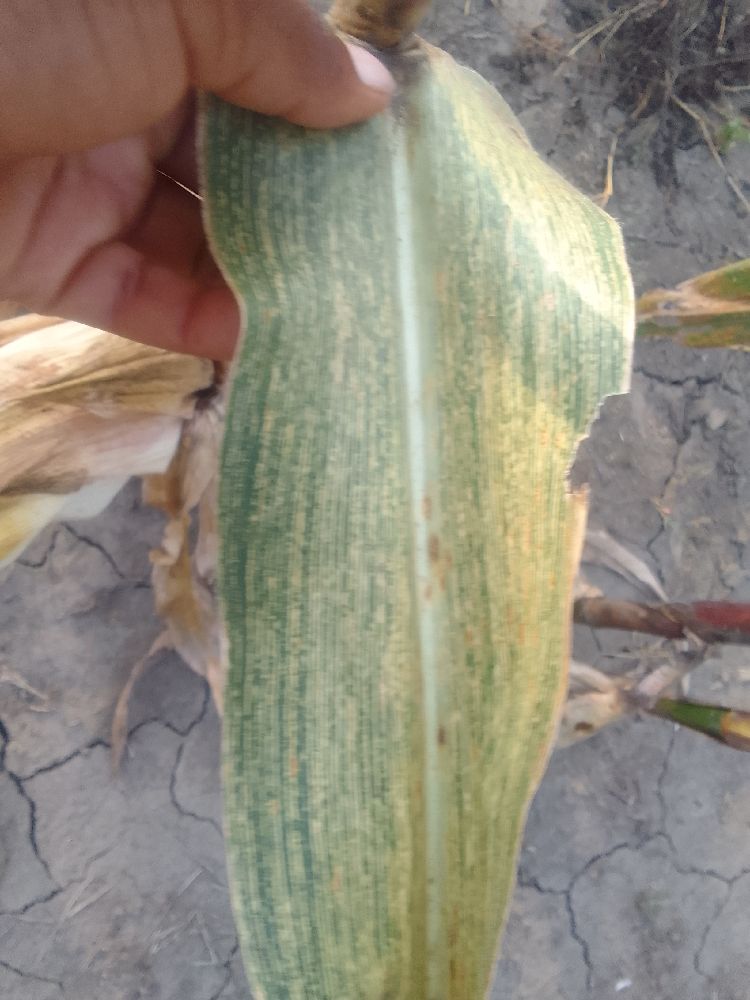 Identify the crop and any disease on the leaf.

maize, maize streak virus
